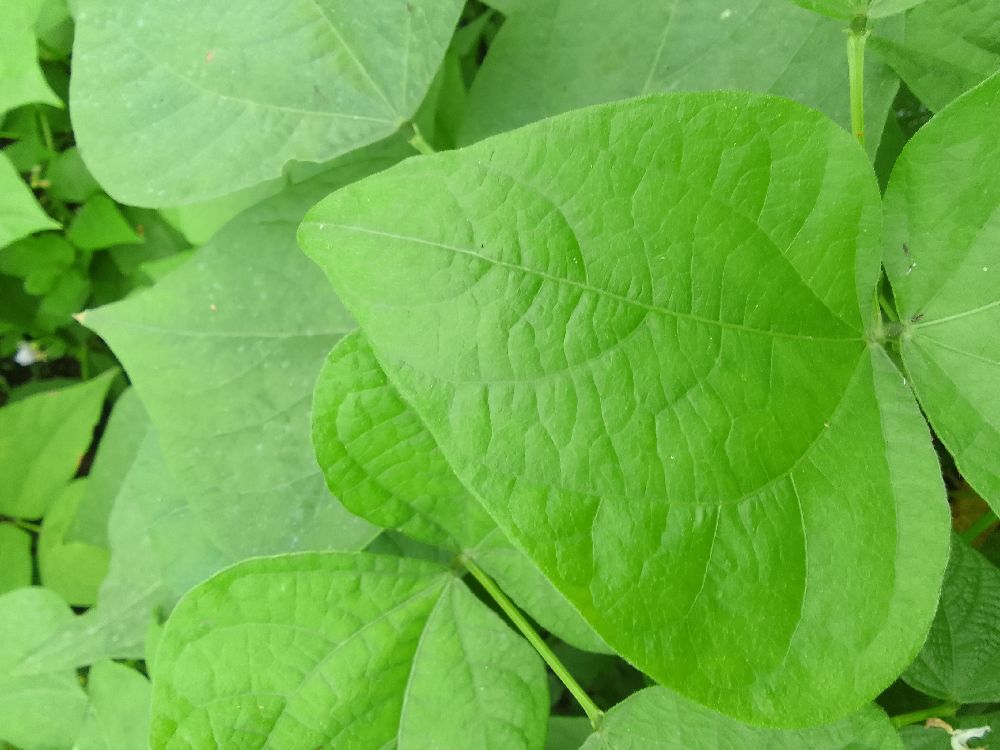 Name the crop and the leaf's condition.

common bean, healthy
